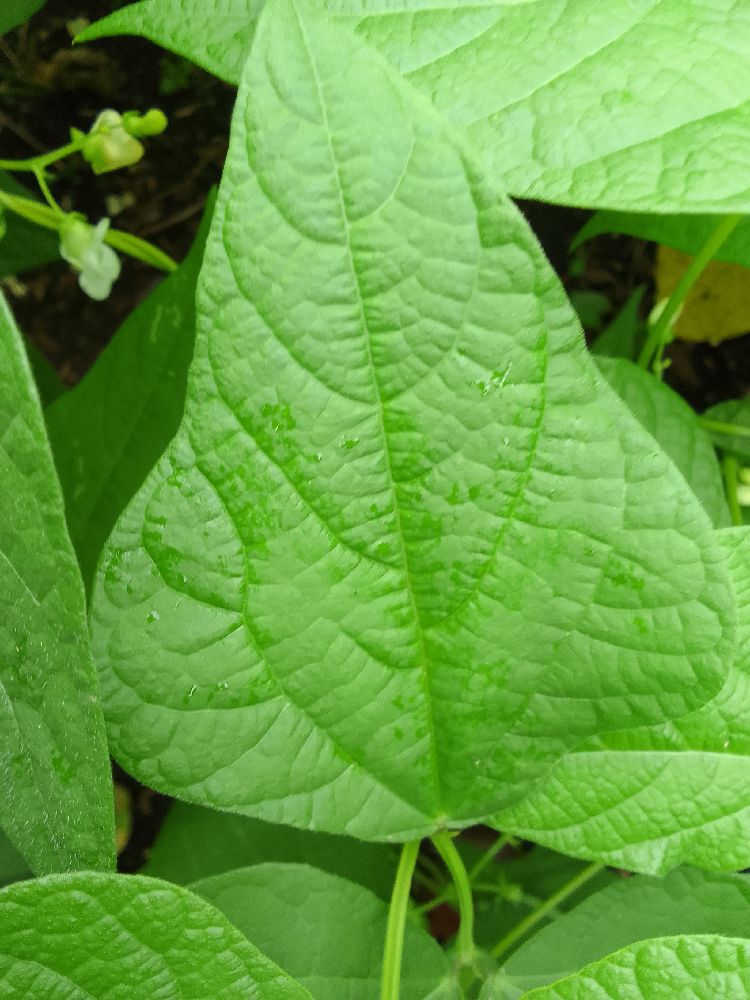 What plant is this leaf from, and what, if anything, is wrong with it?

common bean, healthy
